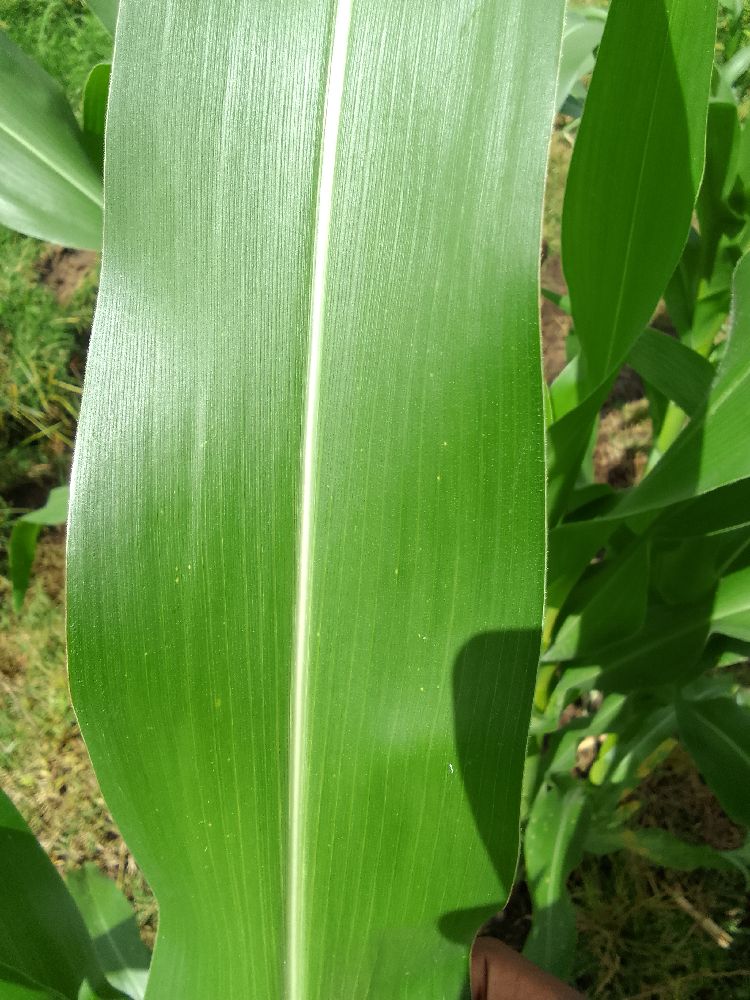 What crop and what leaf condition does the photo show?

maize, healthy
